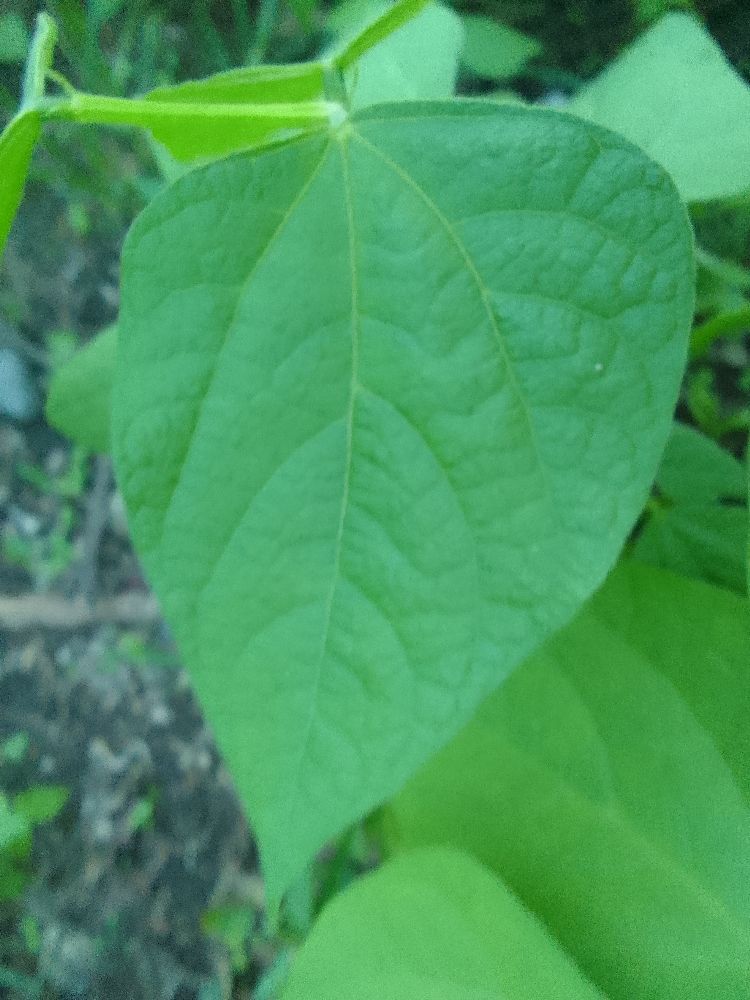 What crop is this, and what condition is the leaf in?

common bean, healthy
